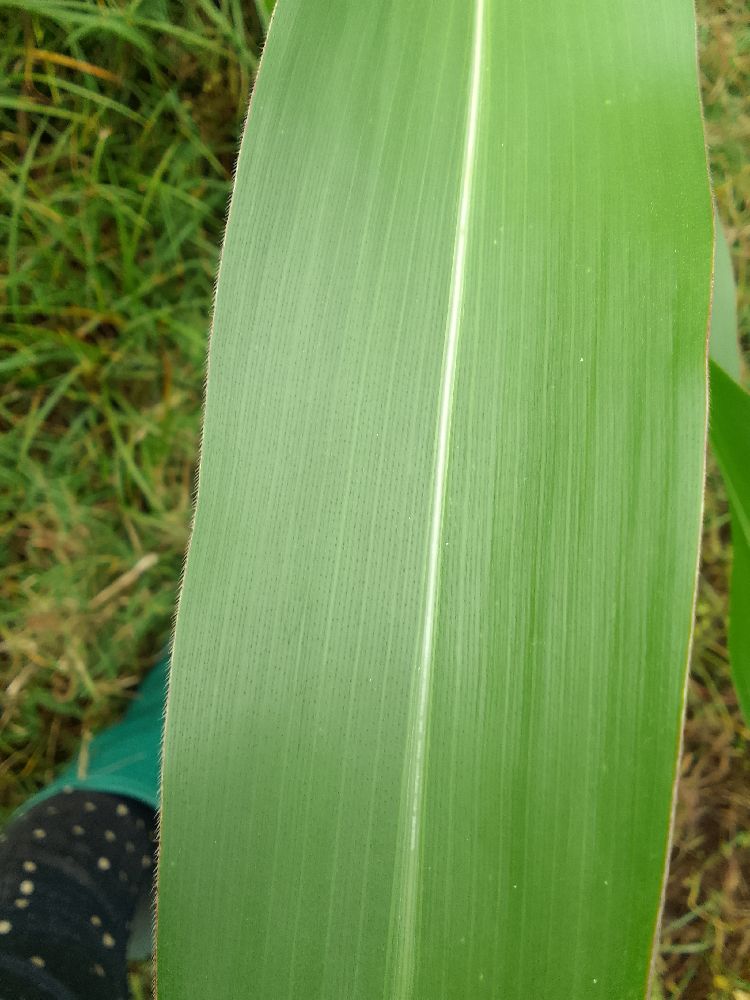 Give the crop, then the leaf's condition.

maize, healthy
